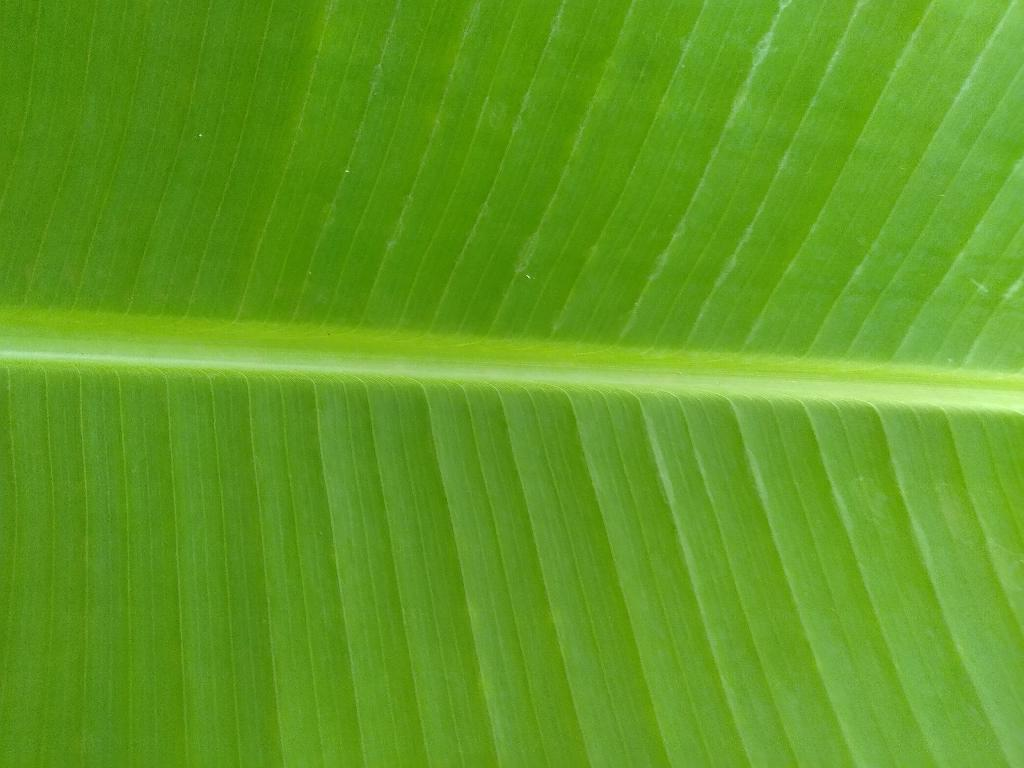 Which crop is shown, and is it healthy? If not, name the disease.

banana, healthy
